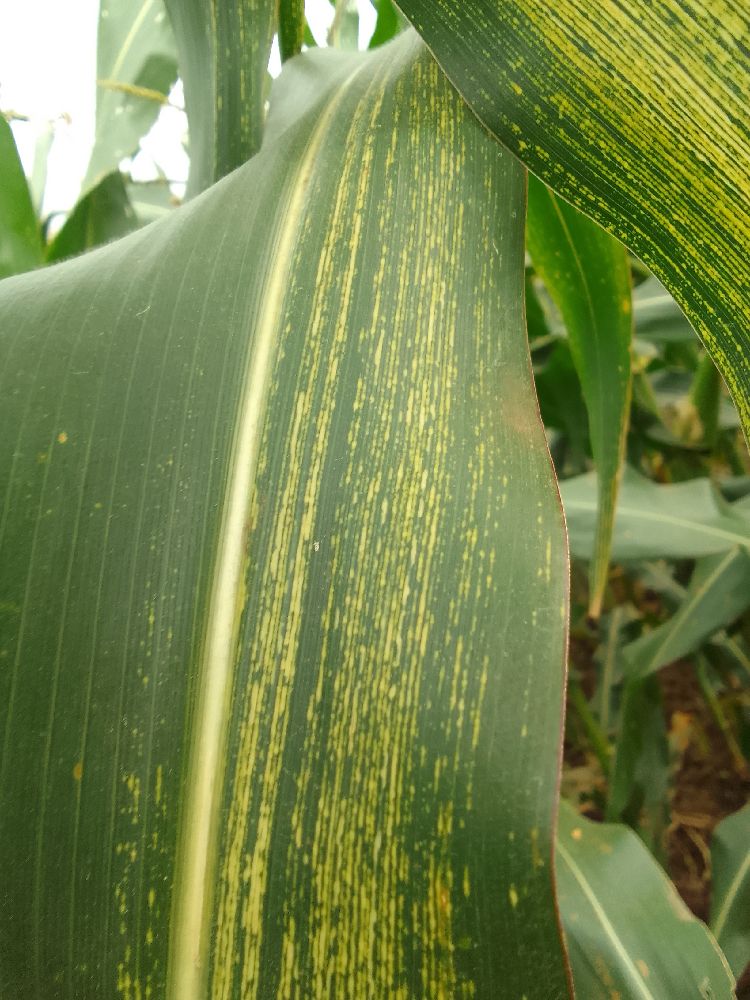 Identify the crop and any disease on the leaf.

maize, maize streak virus
